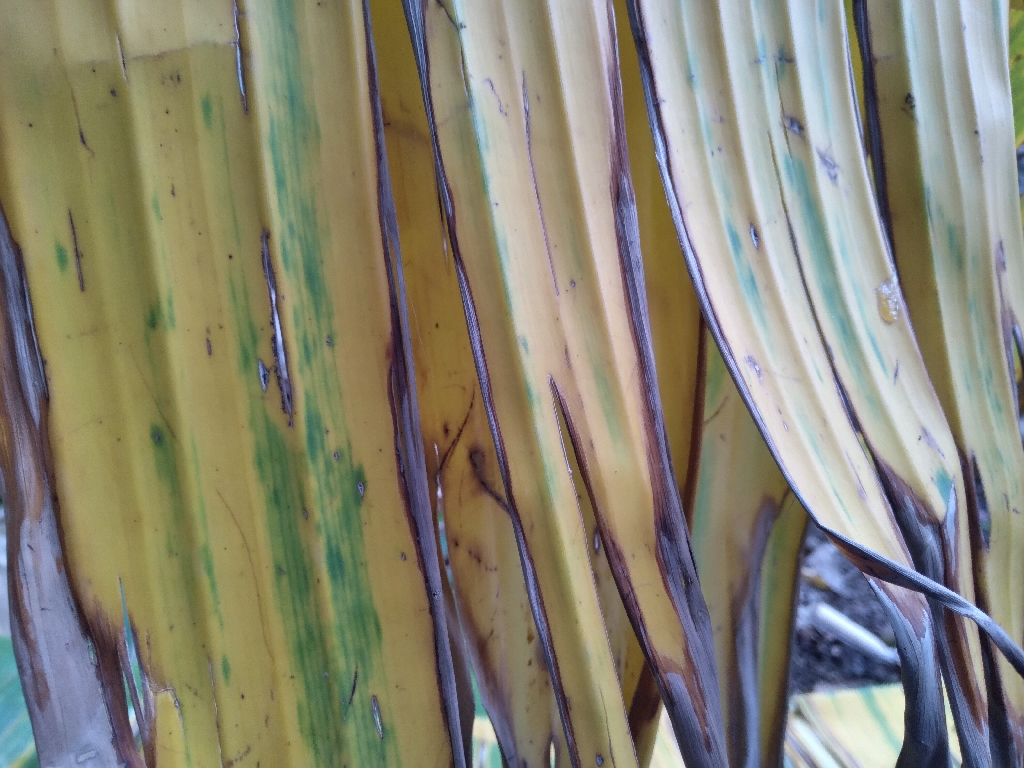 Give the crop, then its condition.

banana, fusarium wilt race 1
